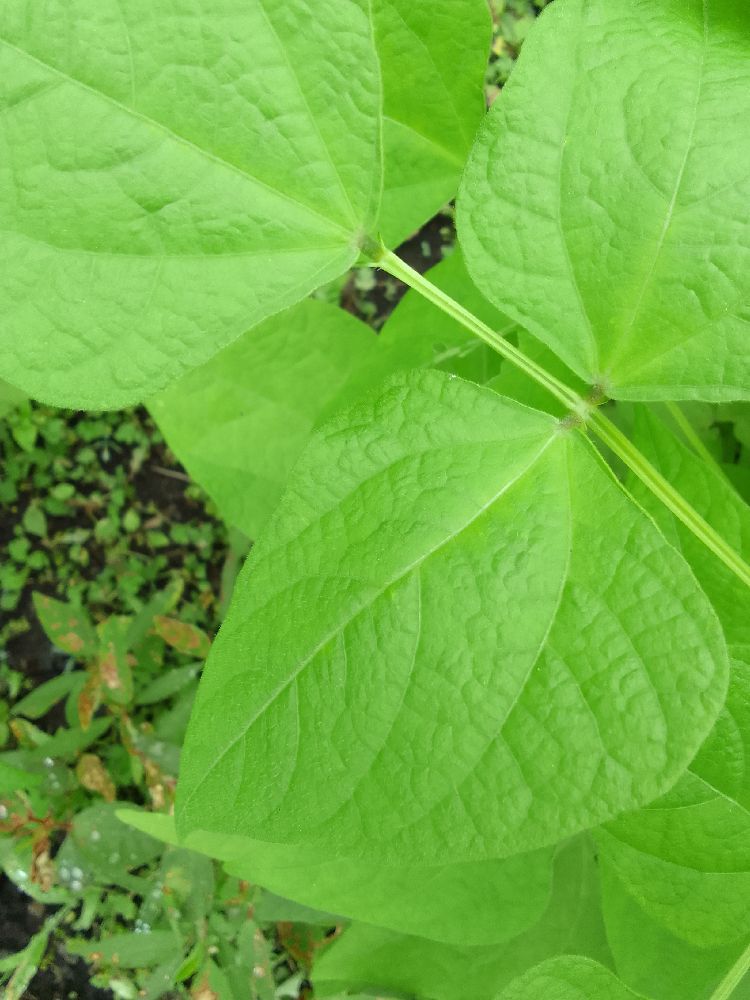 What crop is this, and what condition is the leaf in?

common bean, healthy
